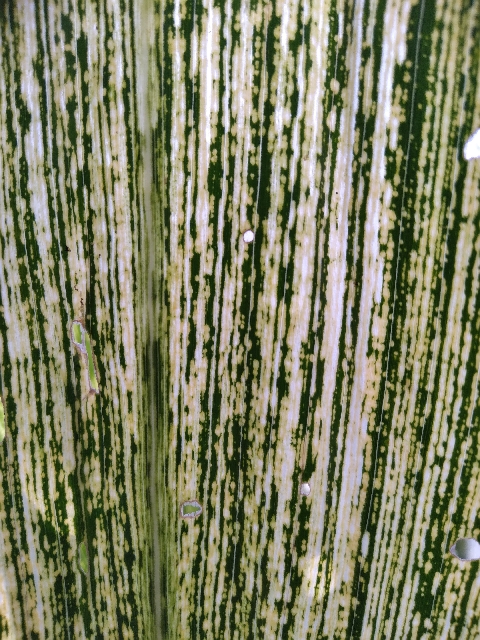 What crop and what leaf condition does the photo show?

maize, maize streak virus
